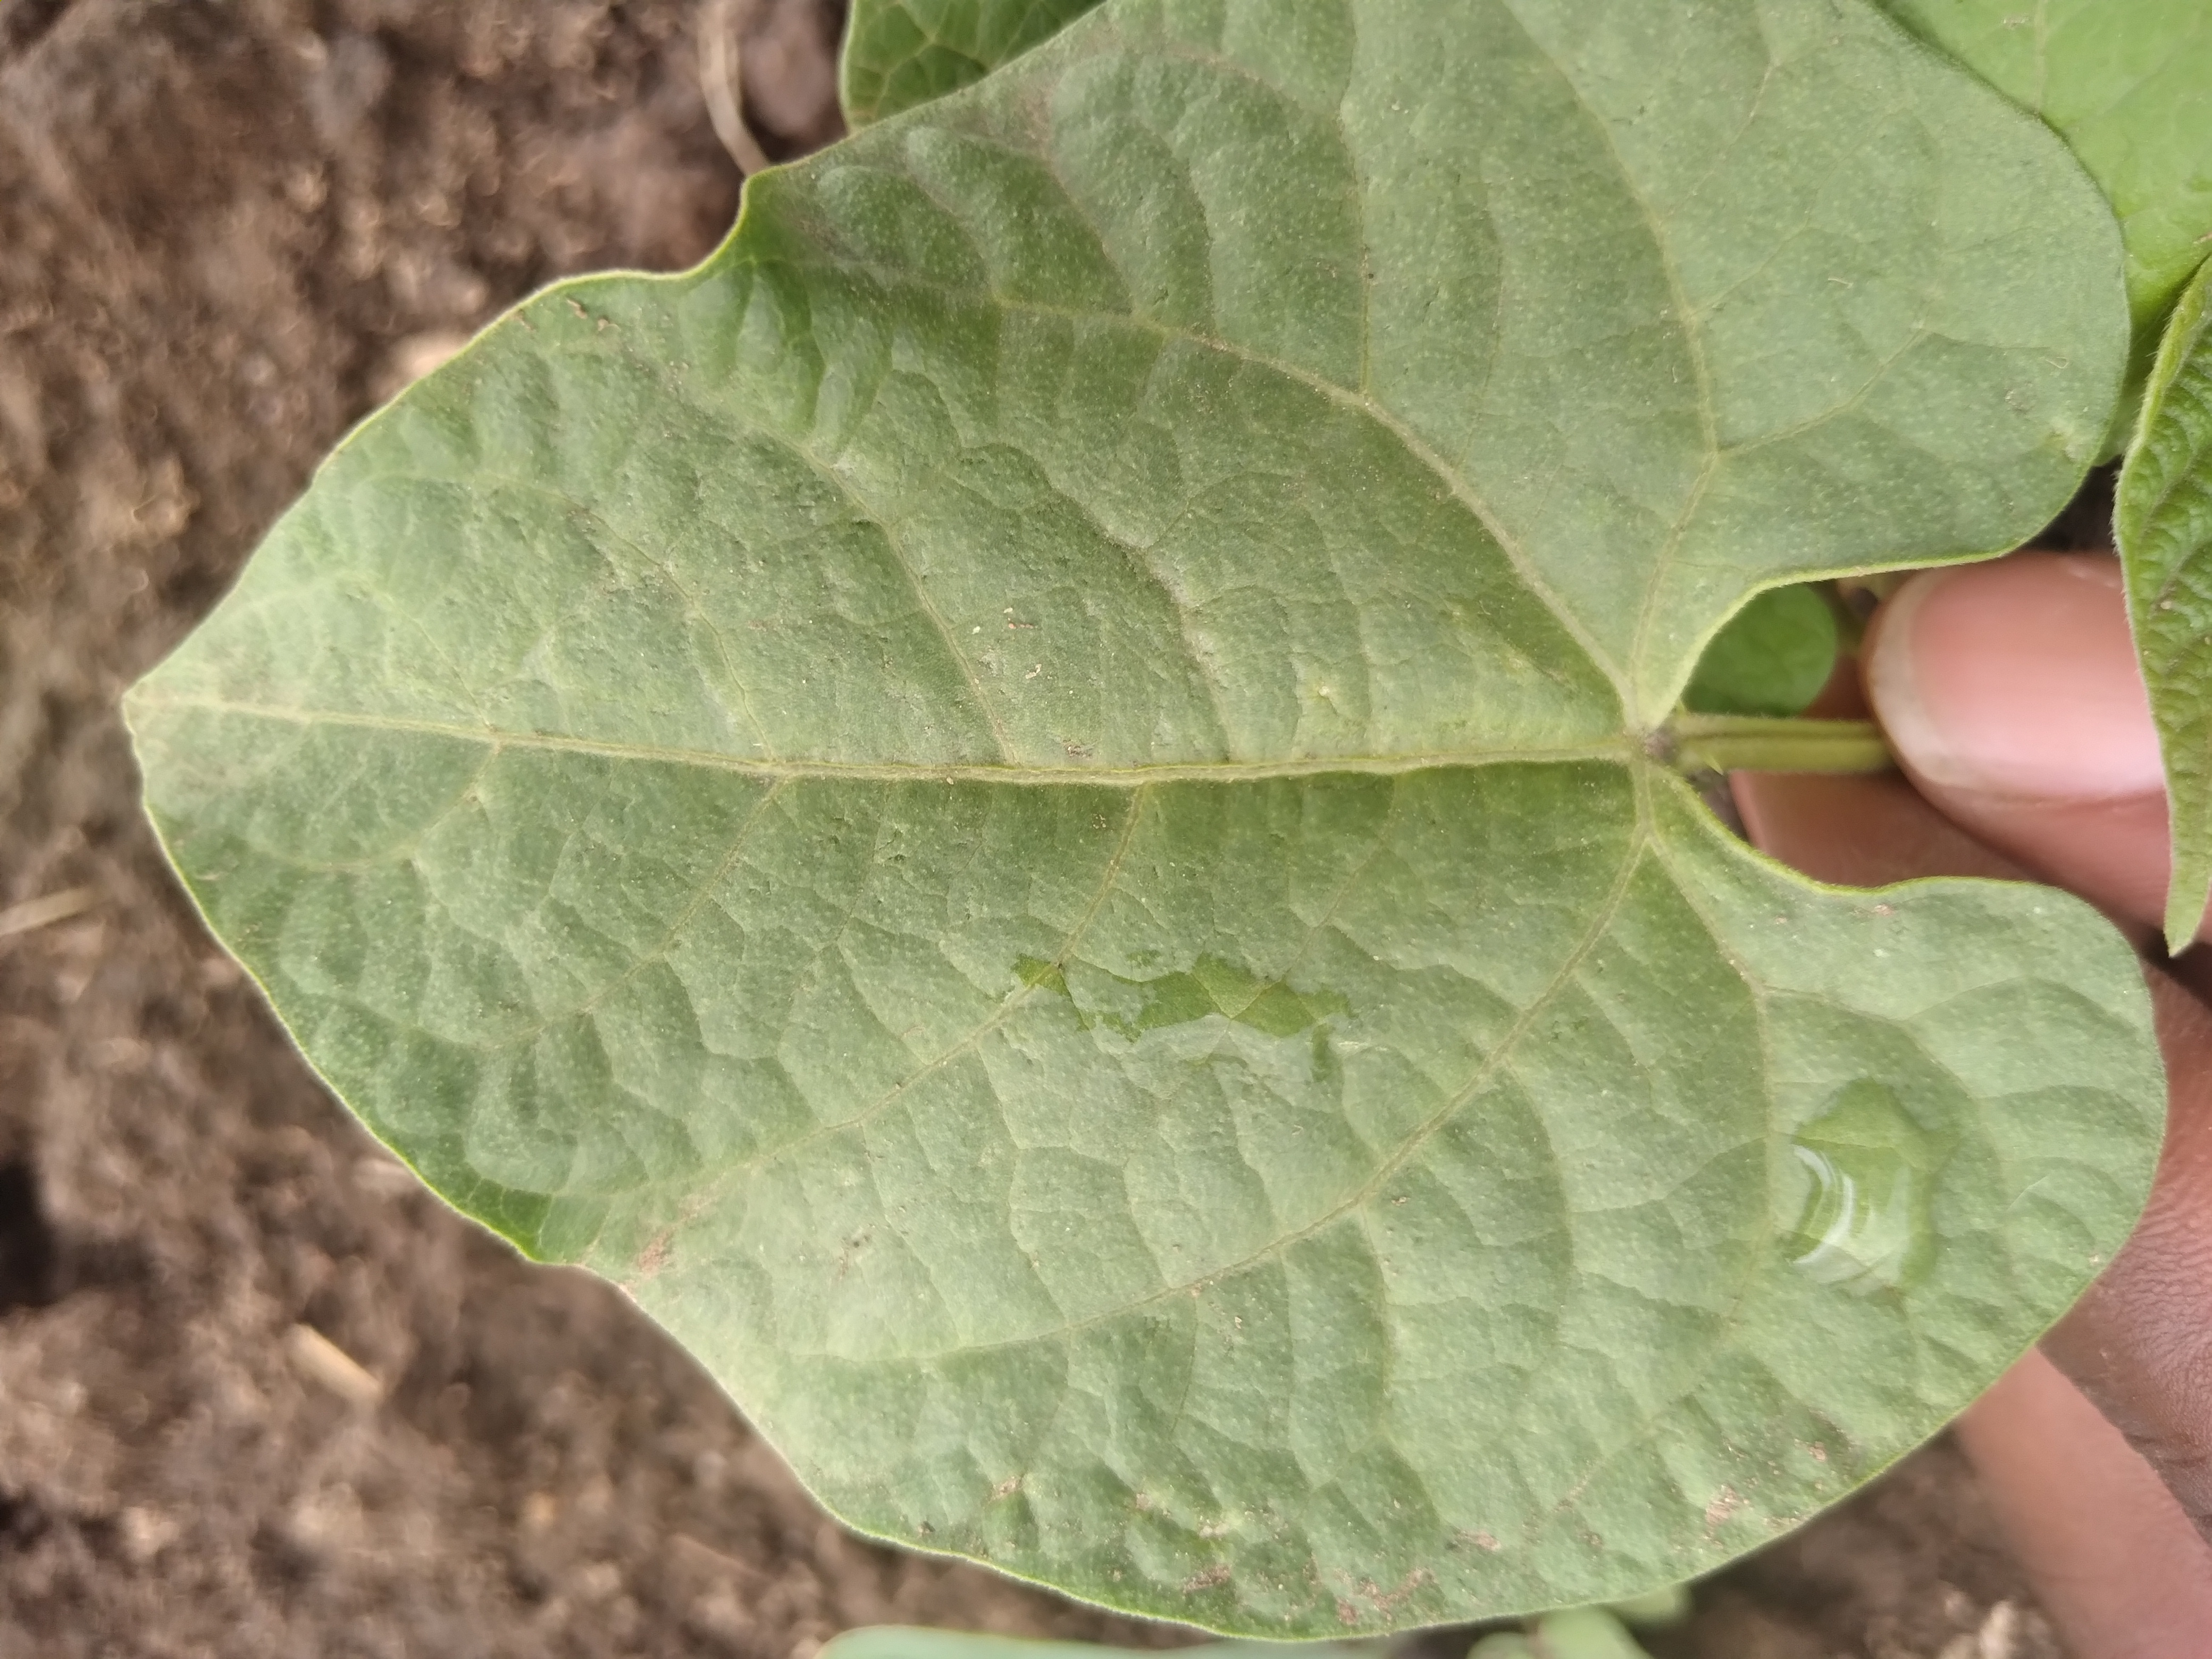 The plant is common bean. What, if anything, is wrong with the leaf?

healthy
